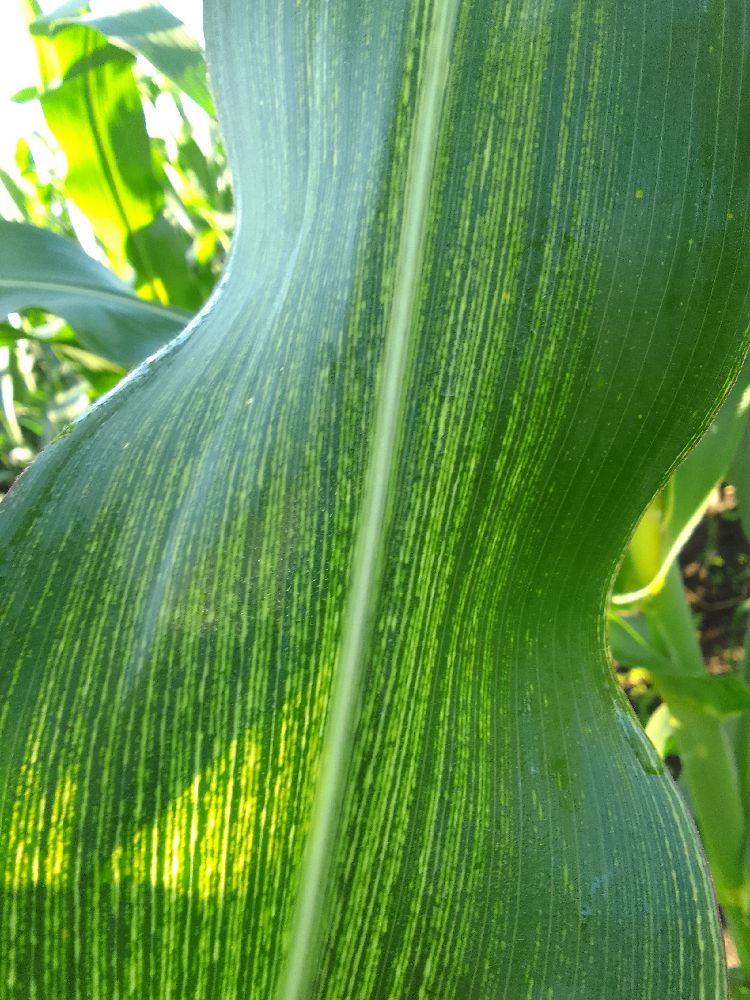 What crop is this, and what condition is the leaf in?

maize, maize streak virus
